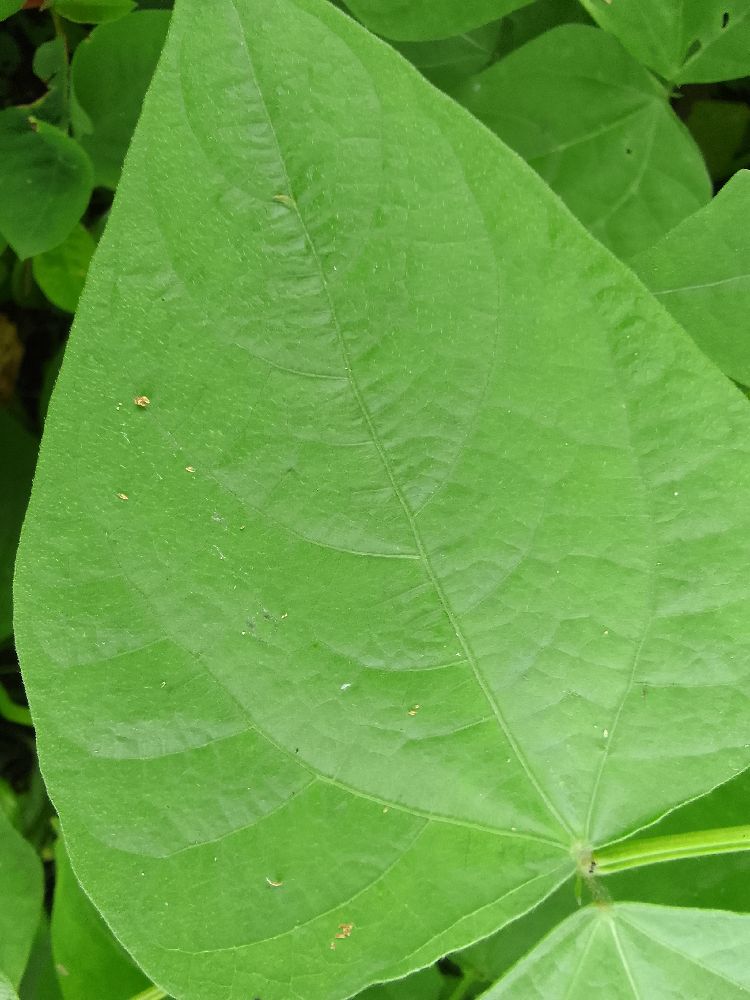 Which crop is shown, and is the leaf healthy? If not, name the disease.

common bean, healthy
